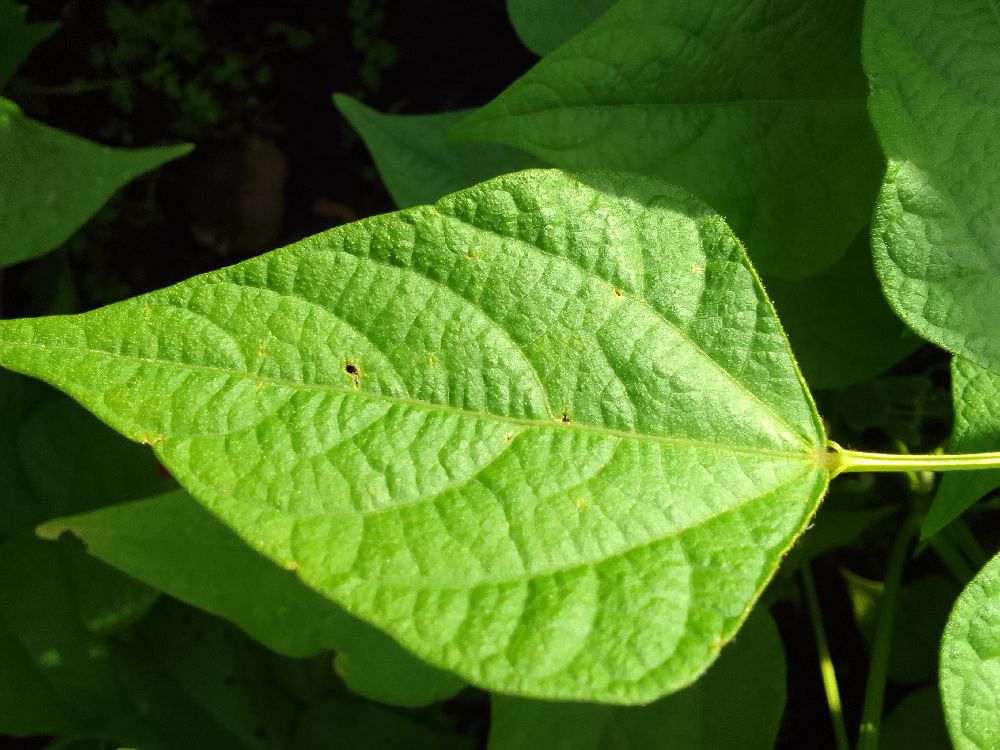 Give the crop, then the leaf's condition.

common bean, healthy
